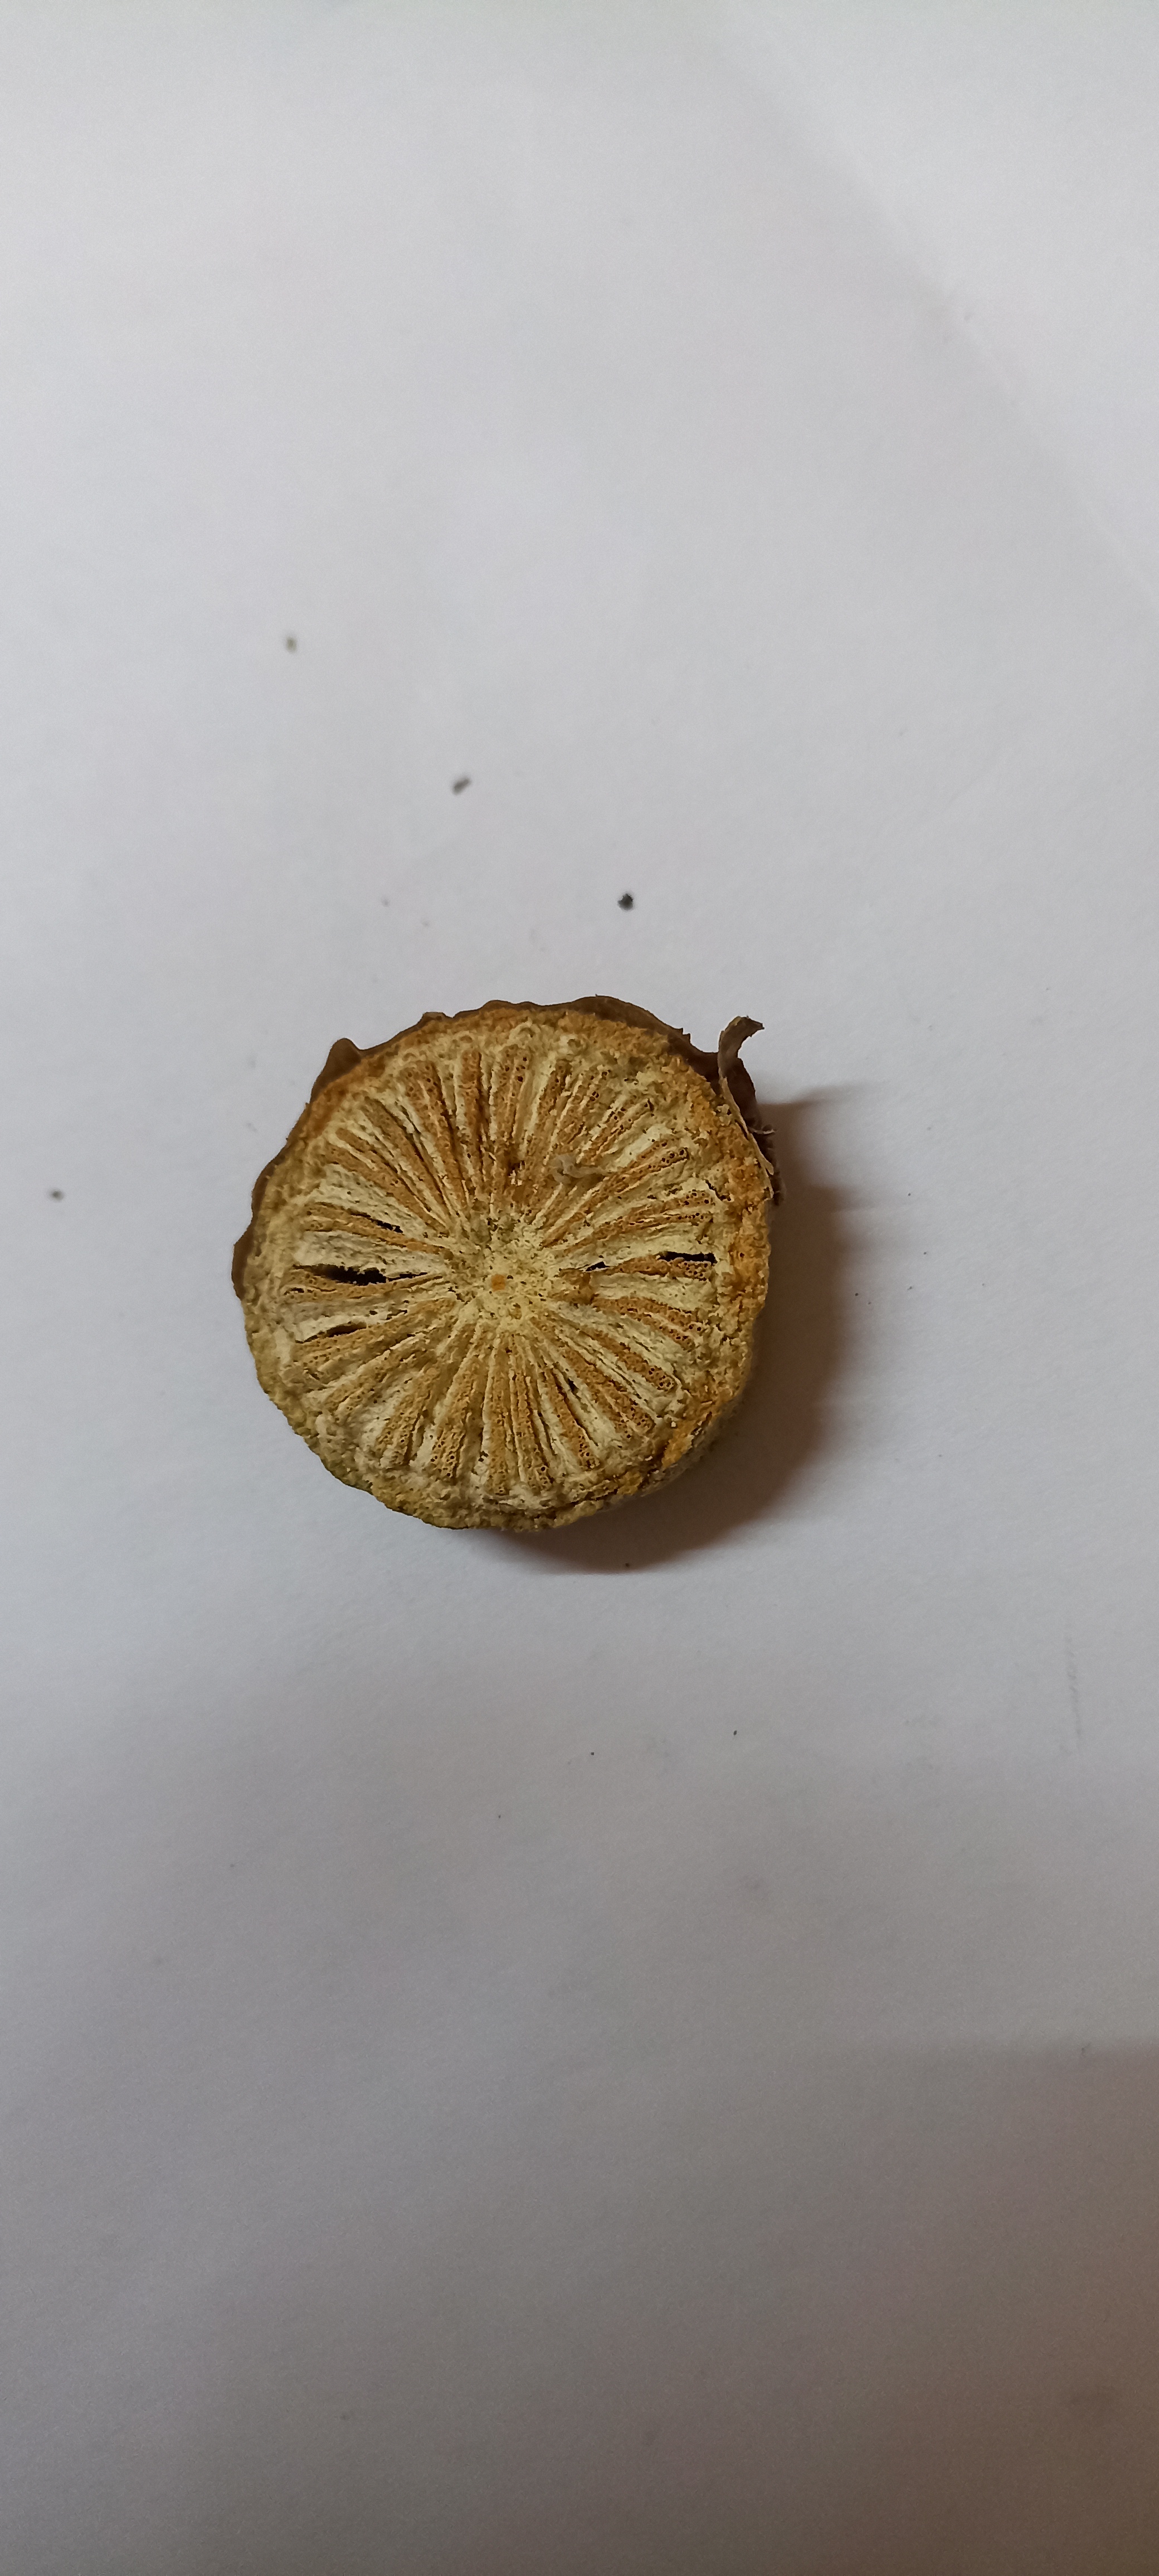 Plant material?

gulvel
